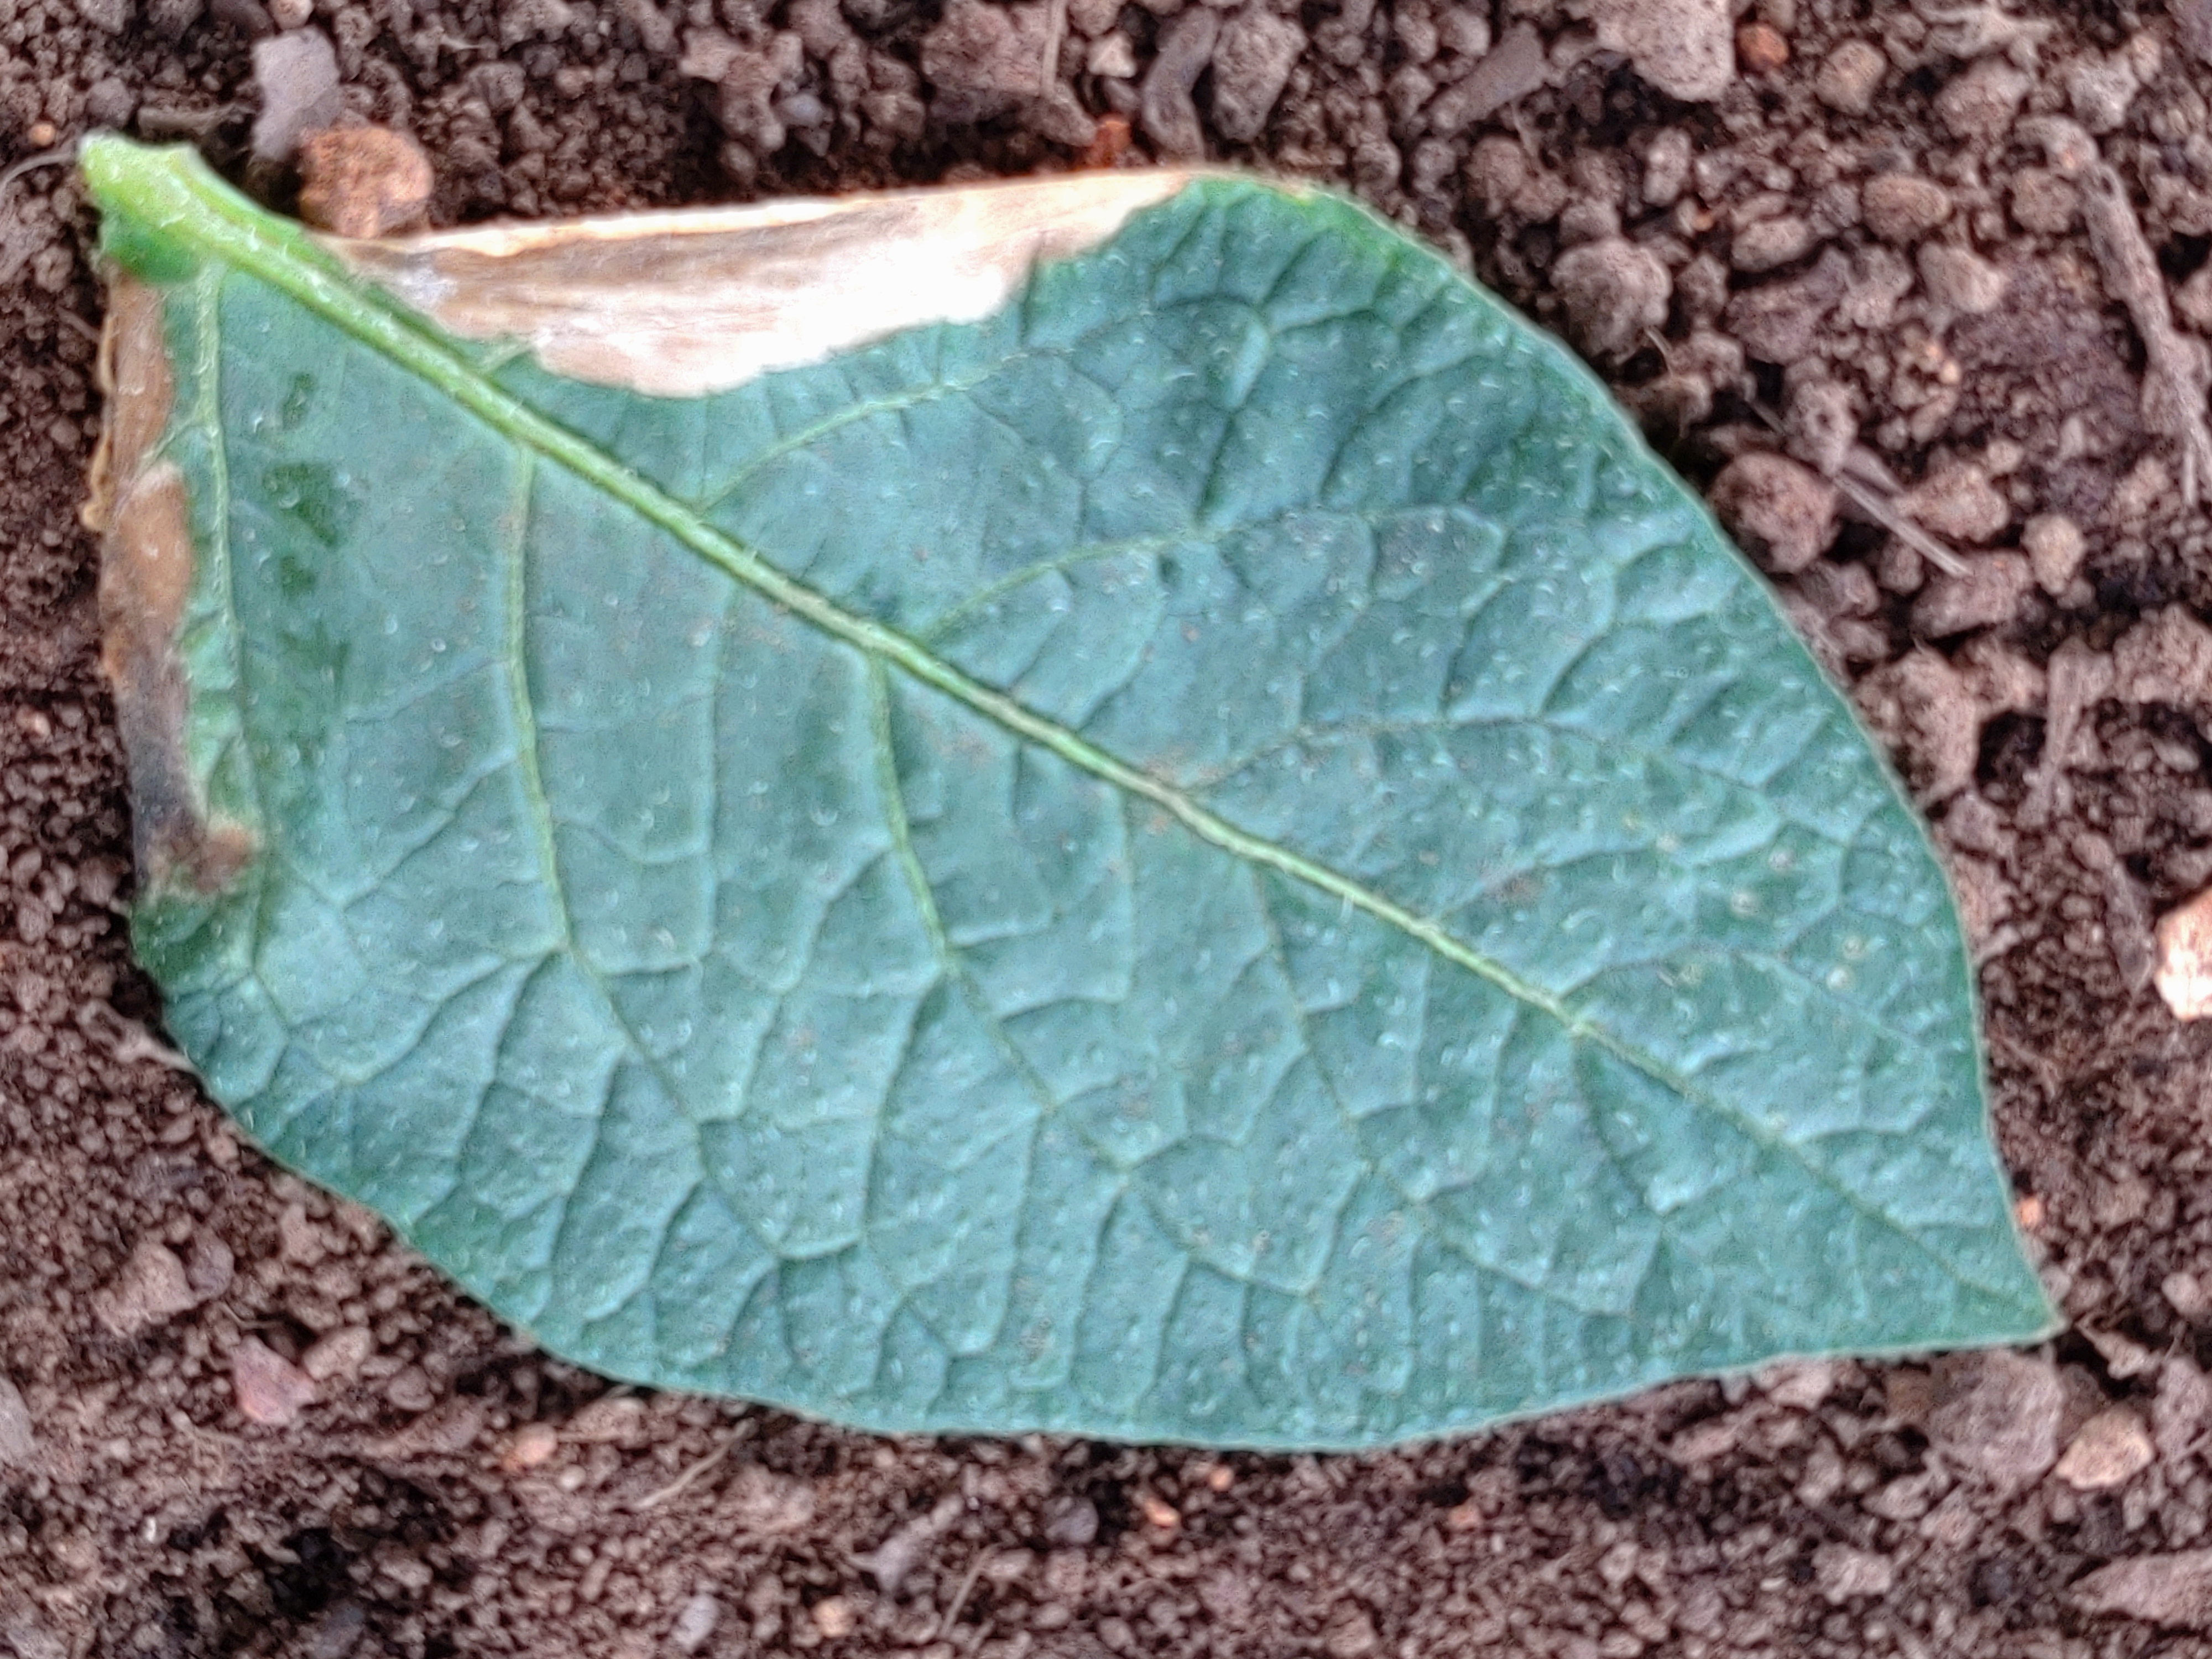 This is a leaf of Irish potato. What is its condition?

early blight
